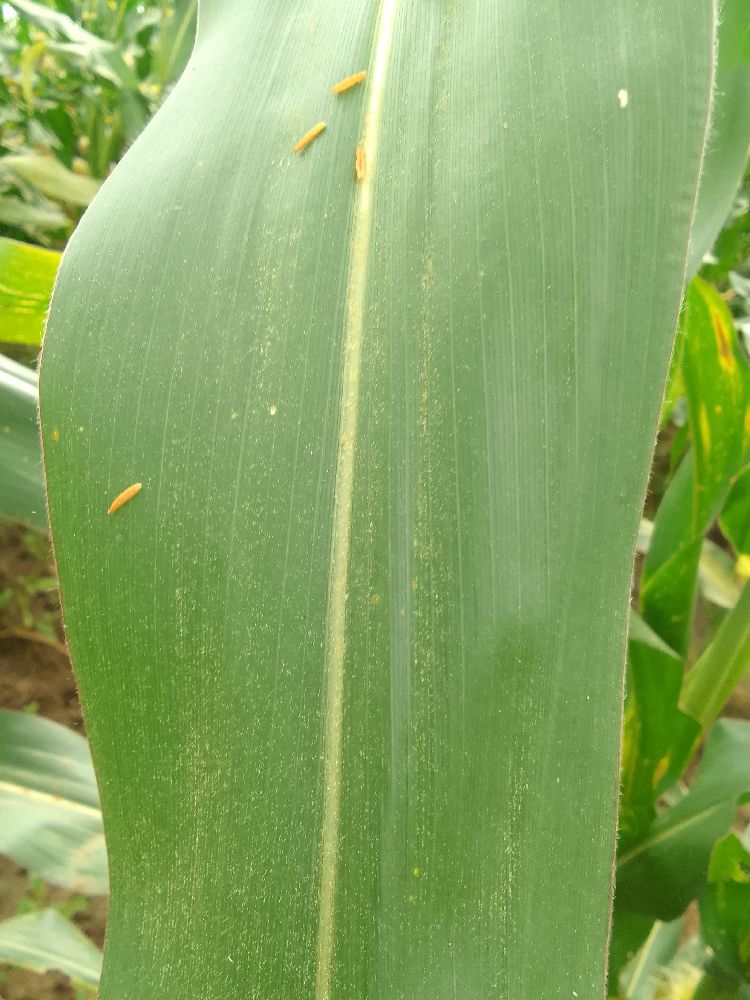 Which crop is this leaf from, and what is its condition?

maize, healthy
